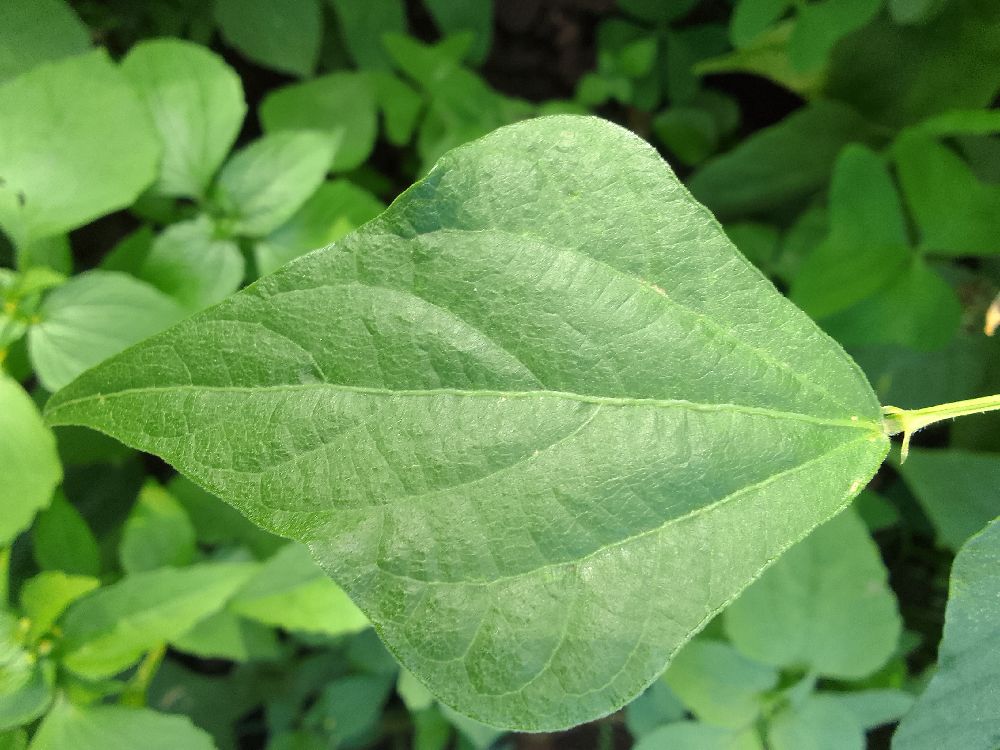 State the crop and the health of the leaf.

common bean, healthy
